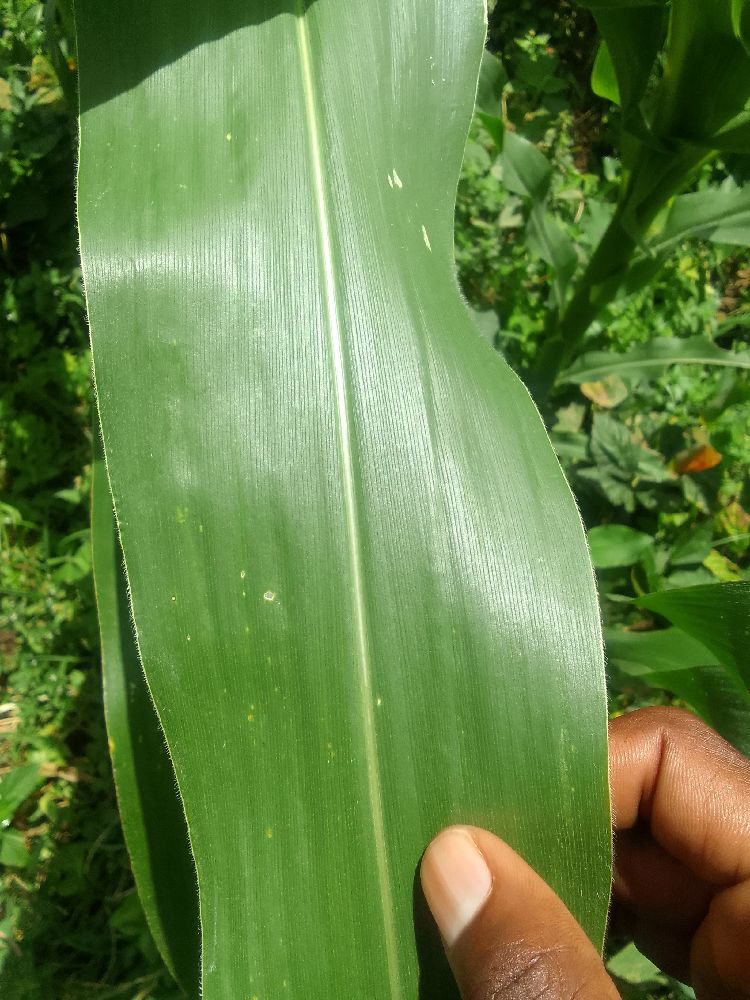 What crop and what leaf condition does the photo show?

maize, healthy
